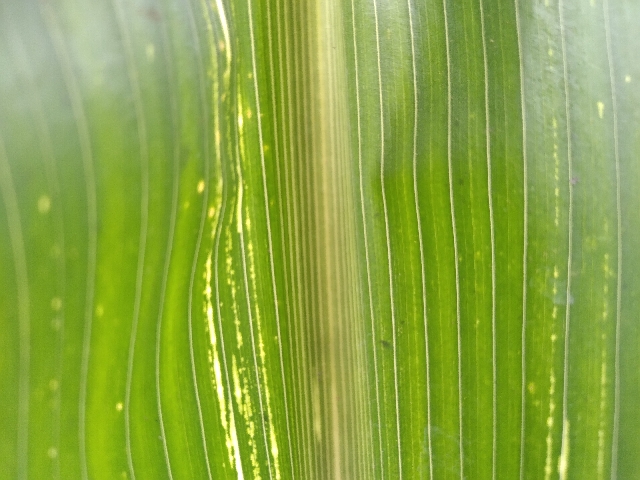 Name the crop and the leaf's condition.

maize, maize streak virus
